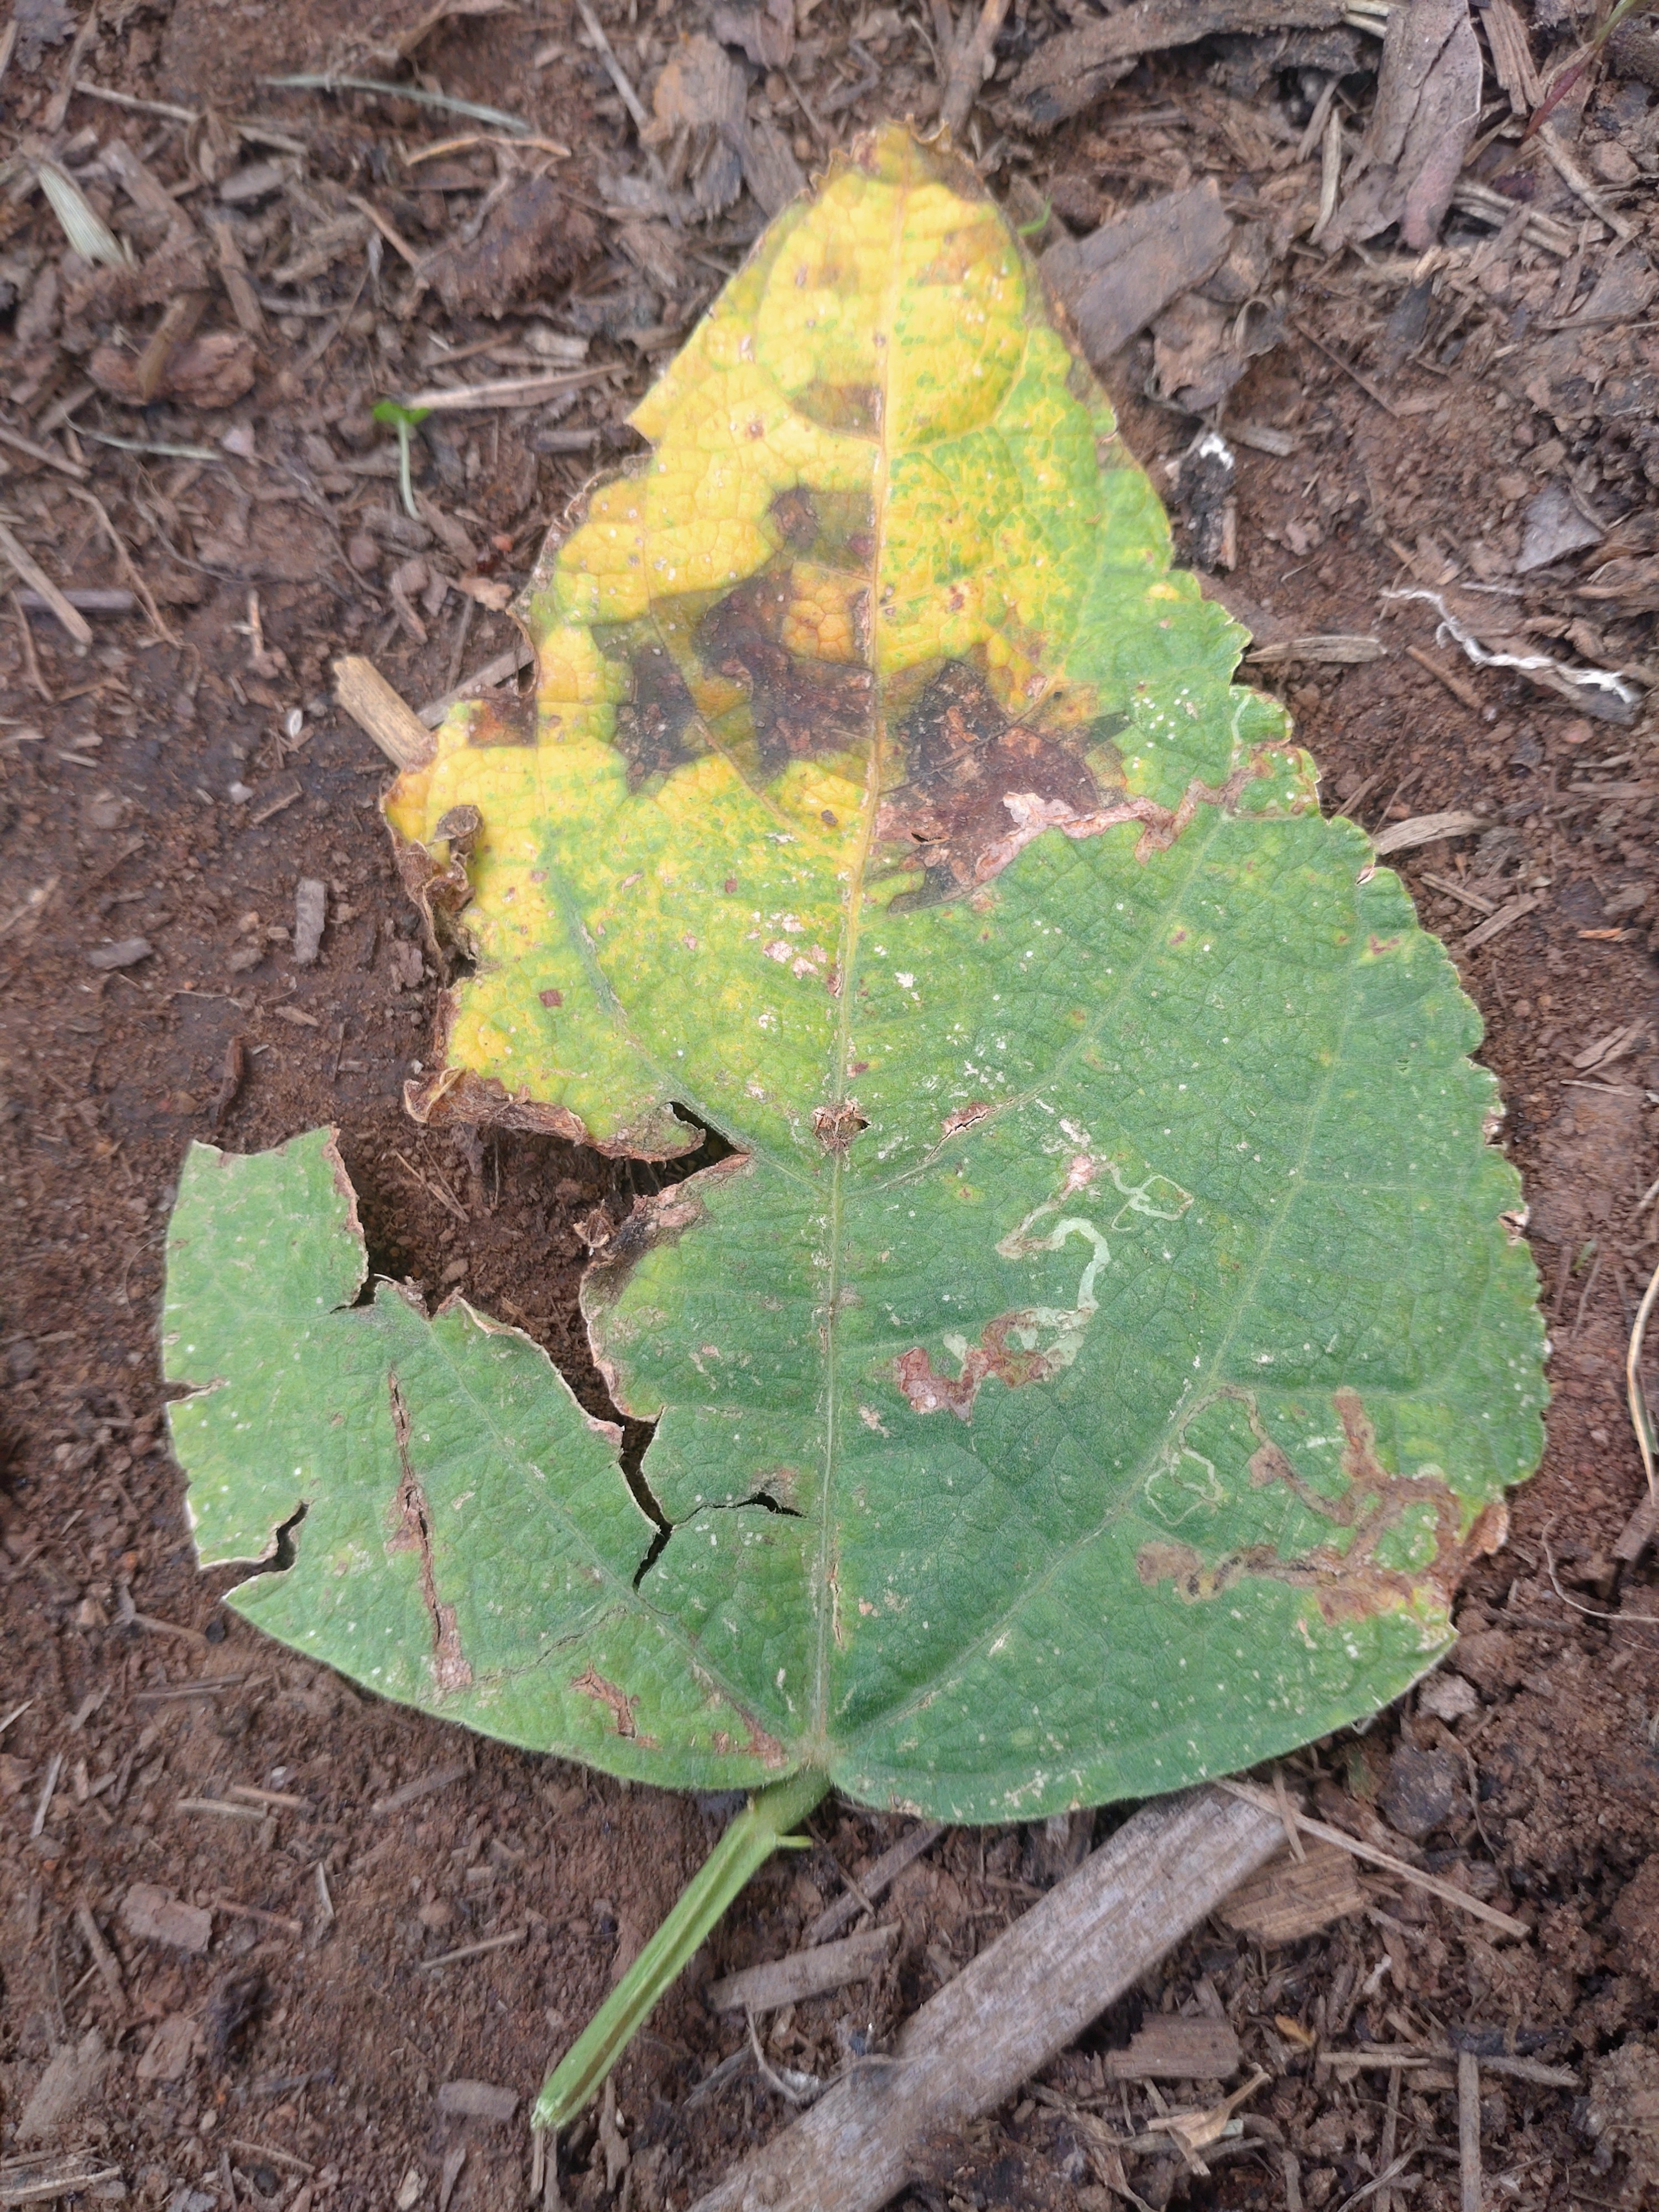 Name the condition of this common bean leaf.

rust
